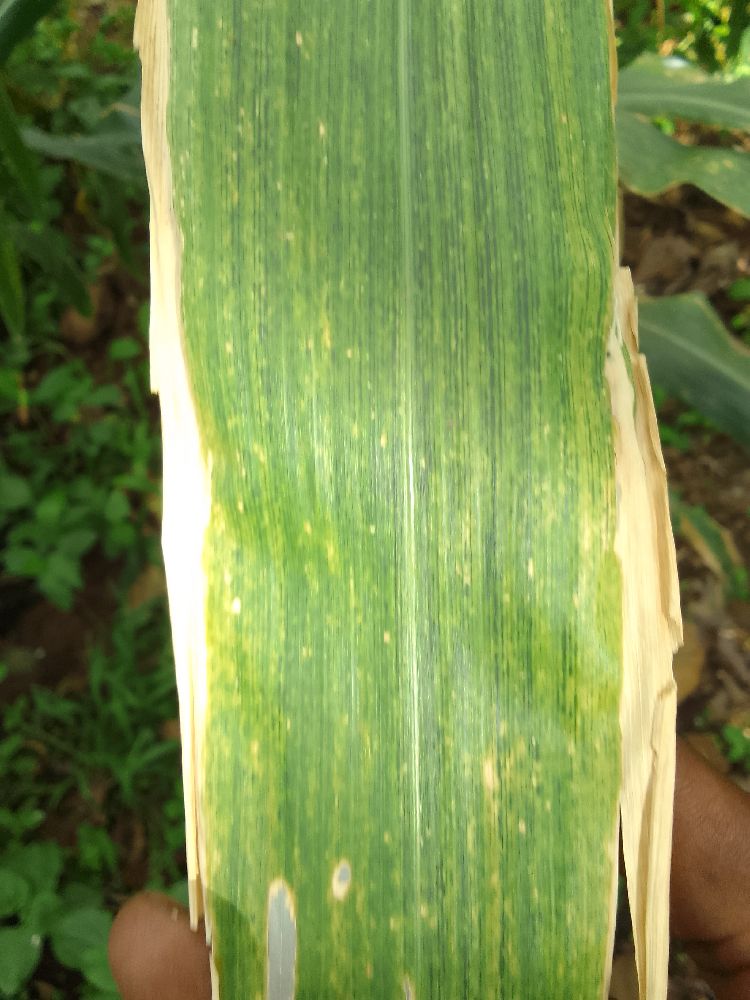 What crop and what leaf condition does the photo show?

maize, maize lethal necrosis
